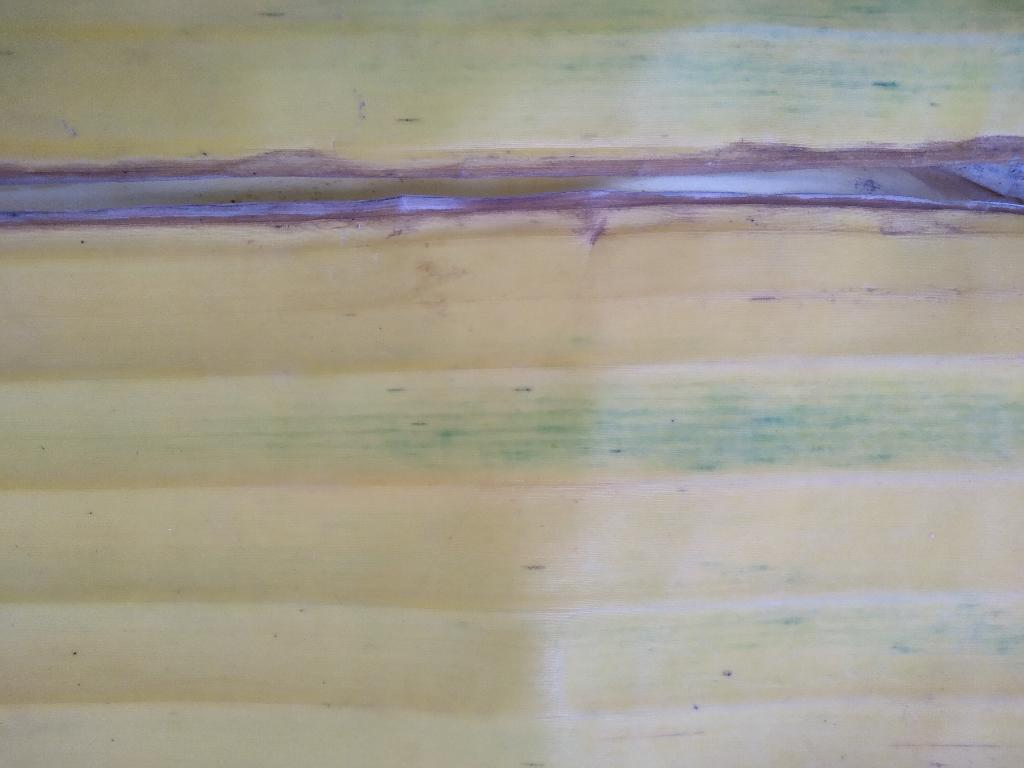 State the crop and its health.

banana, fusarium wilt race 1
